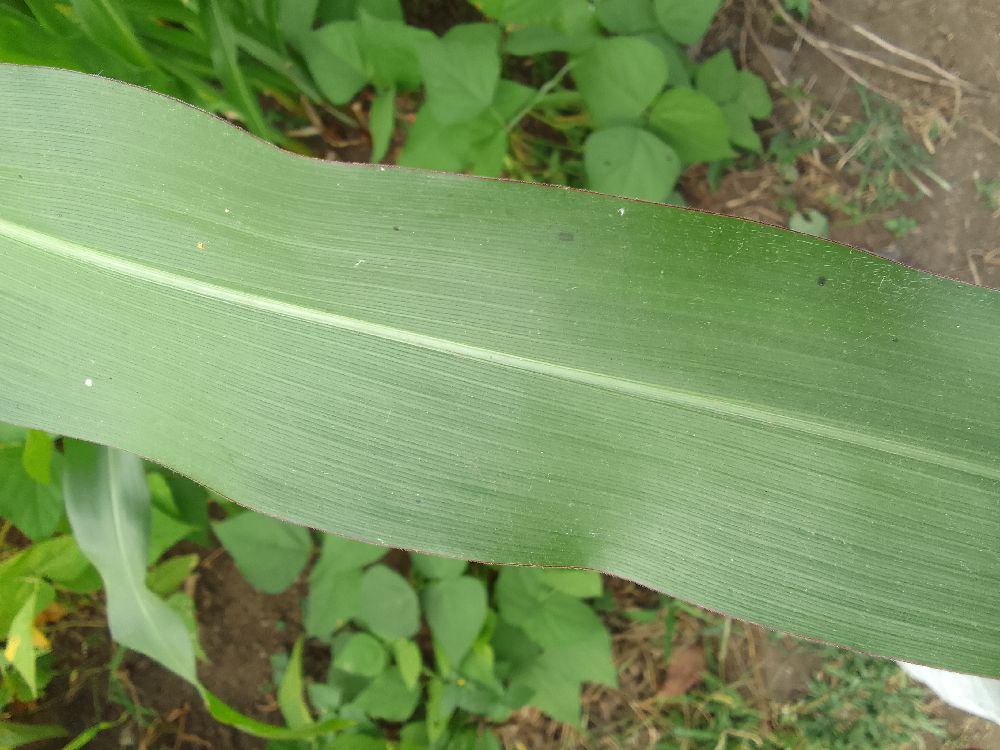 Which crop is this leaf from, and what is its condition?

maize, healthy
